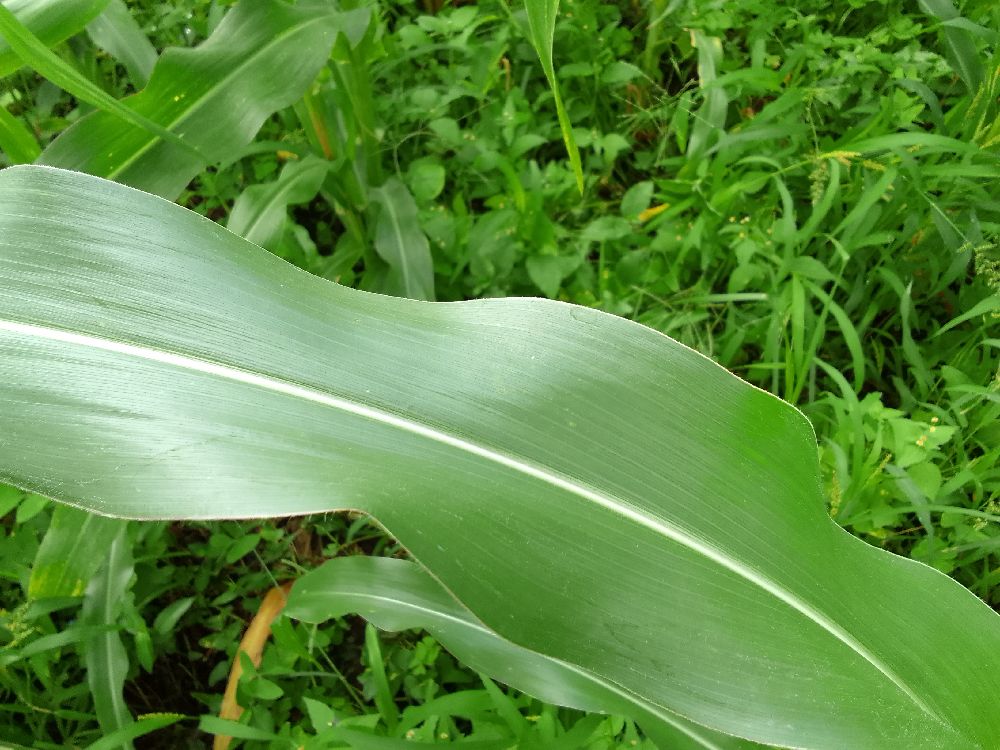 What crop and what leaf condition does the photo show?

maize, healthy
